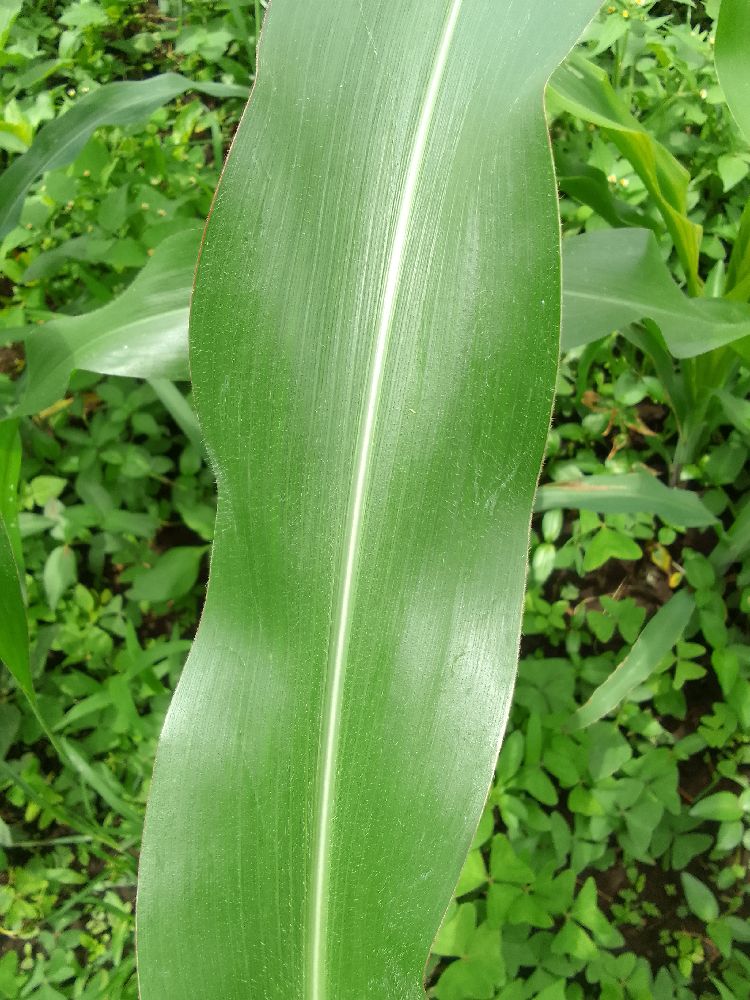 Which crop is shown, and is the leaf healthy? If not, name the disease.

maize, healthy
